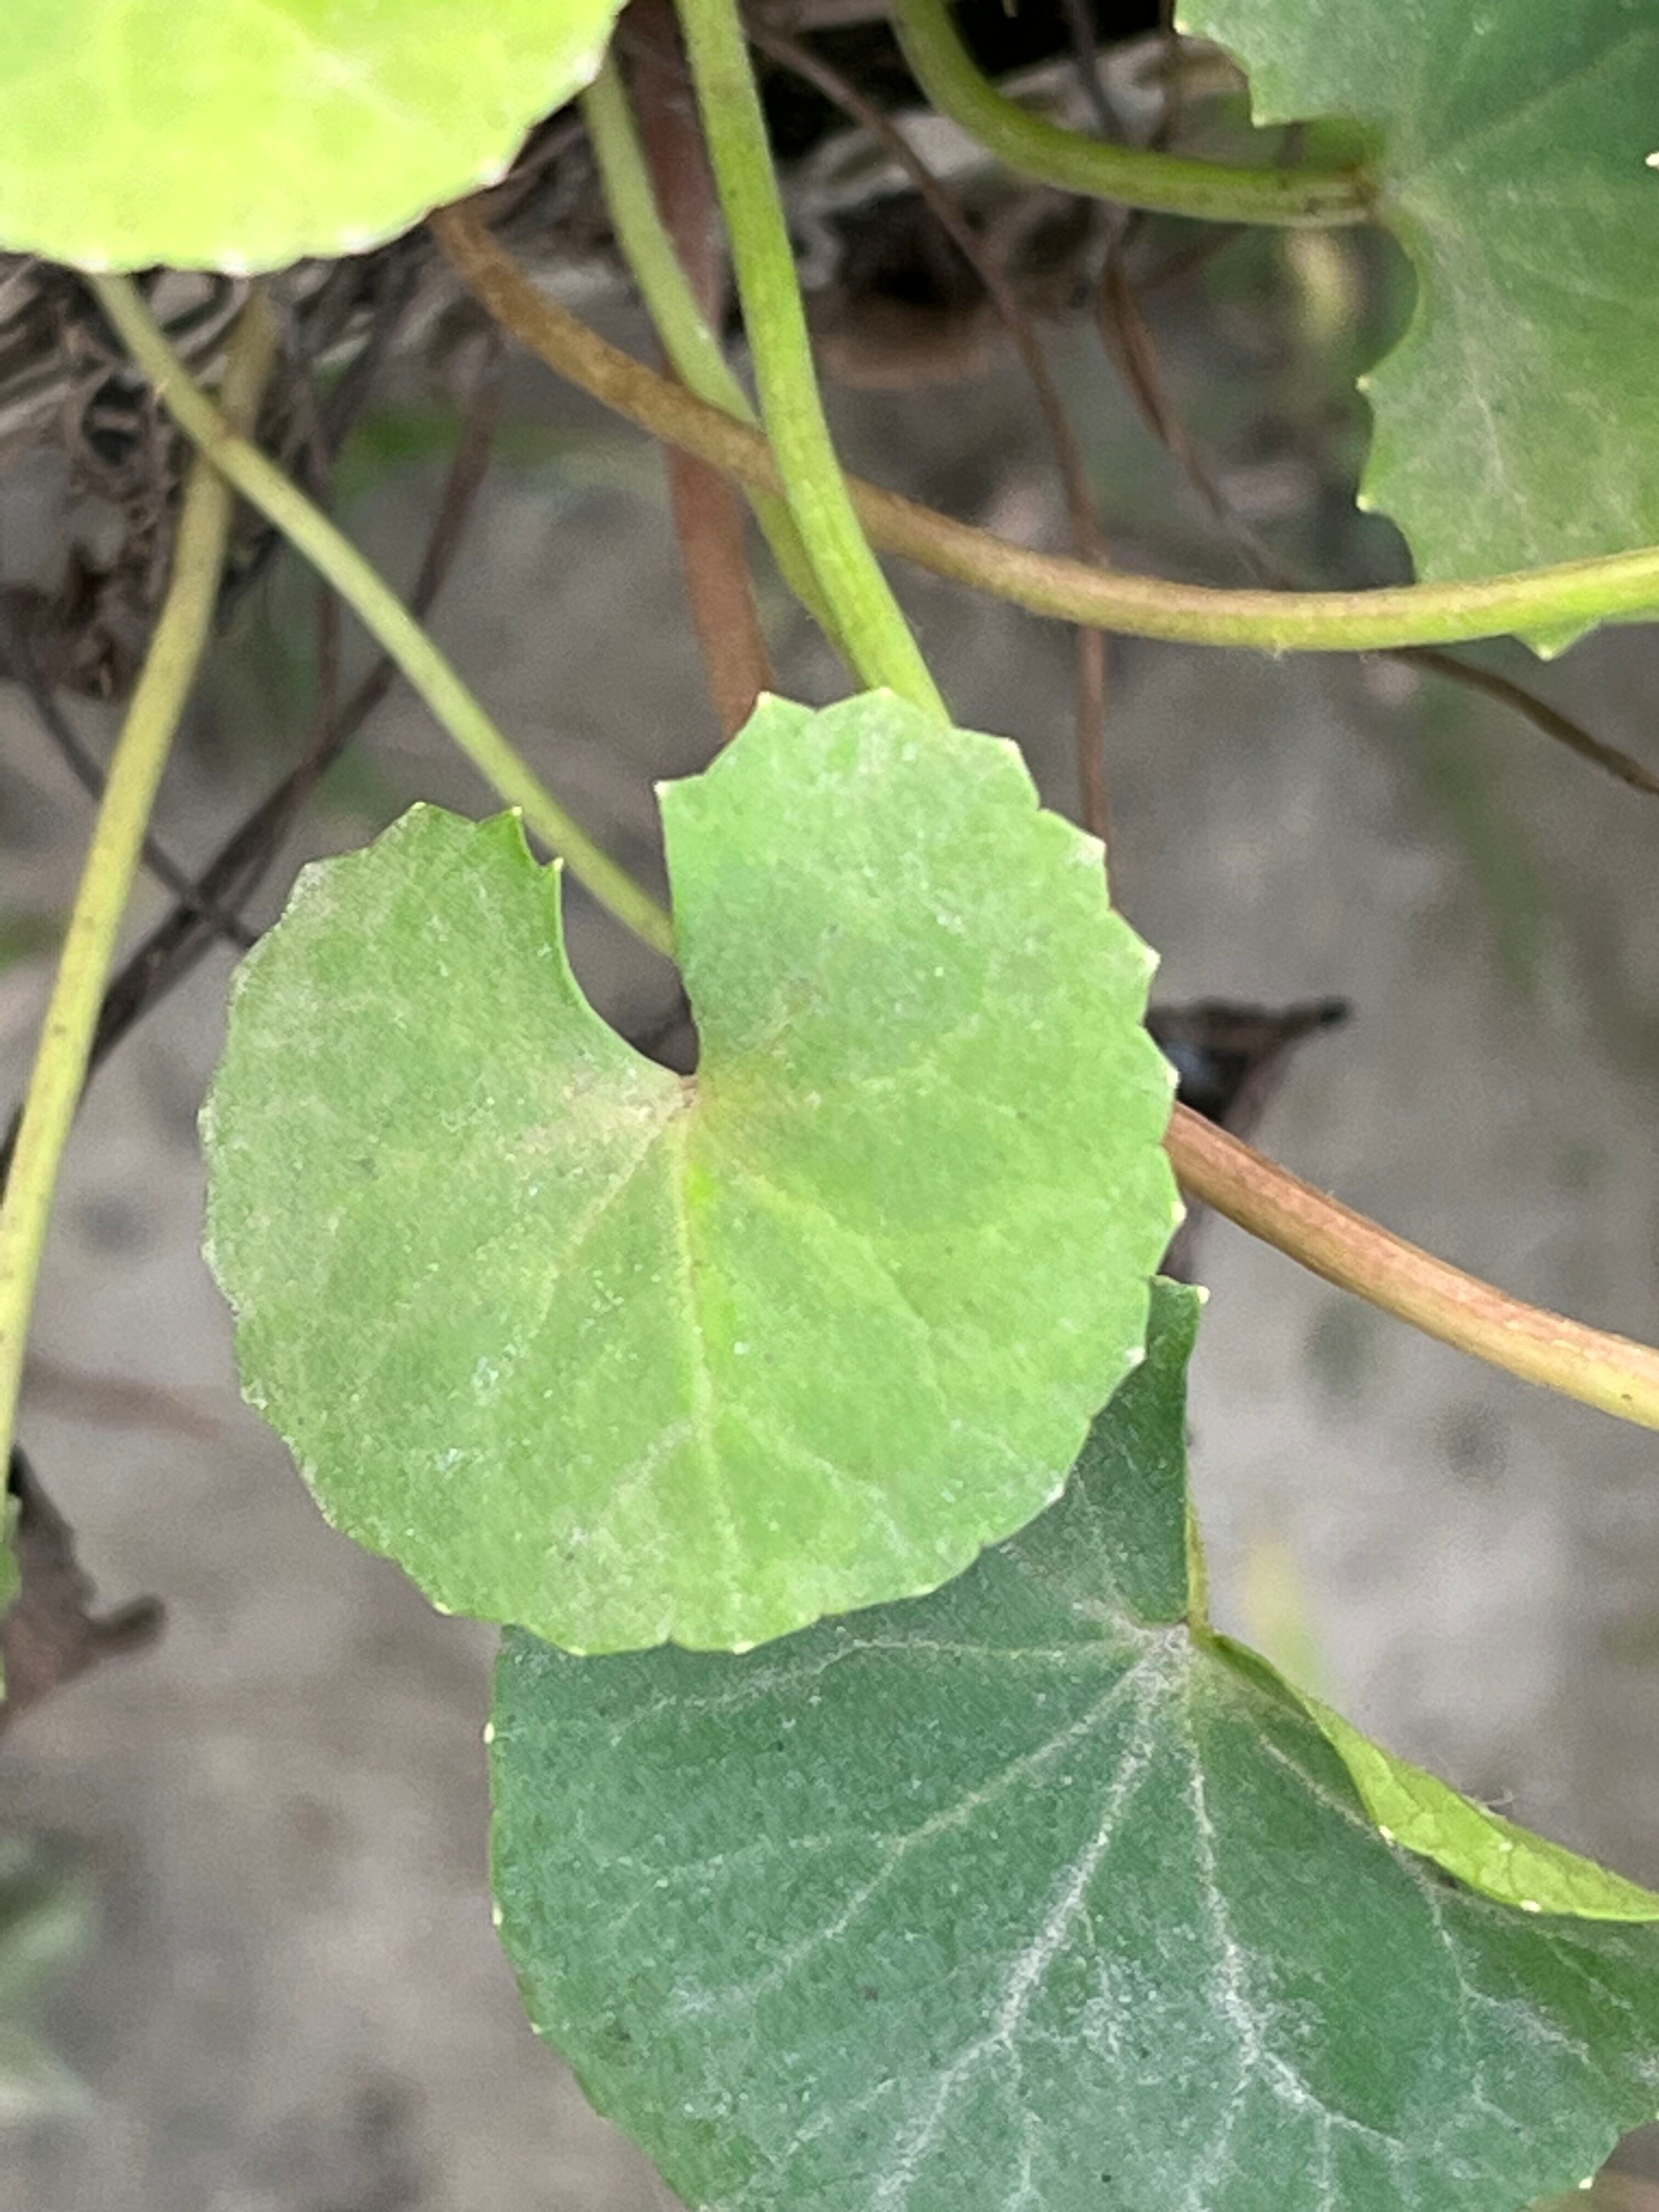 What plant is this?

thankuni
